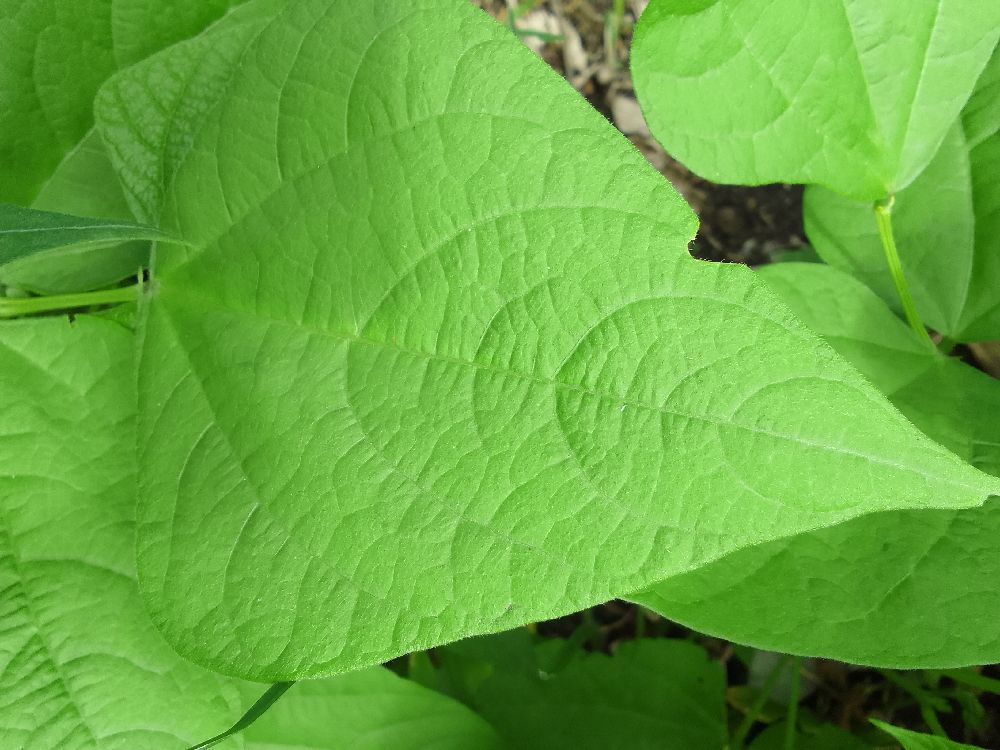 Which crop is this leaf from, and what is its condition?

common bean, healthy
